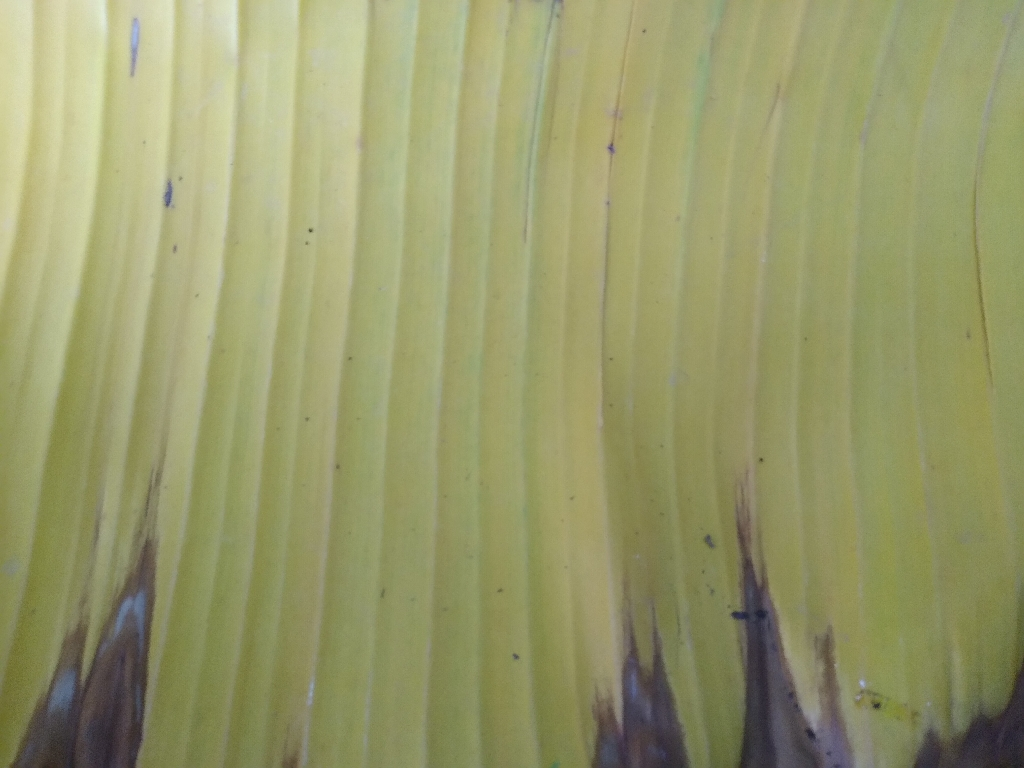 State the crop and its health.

banana, fusarium wilt race 1
